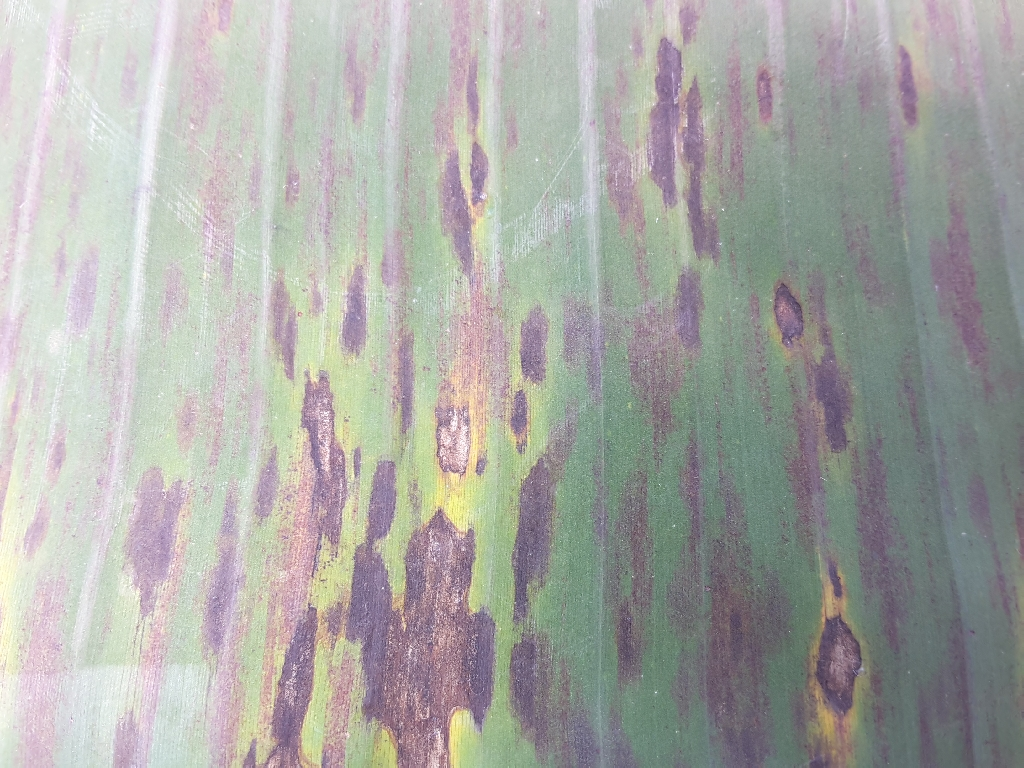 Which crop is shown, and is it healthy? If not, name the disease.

banana, black sigatoka
